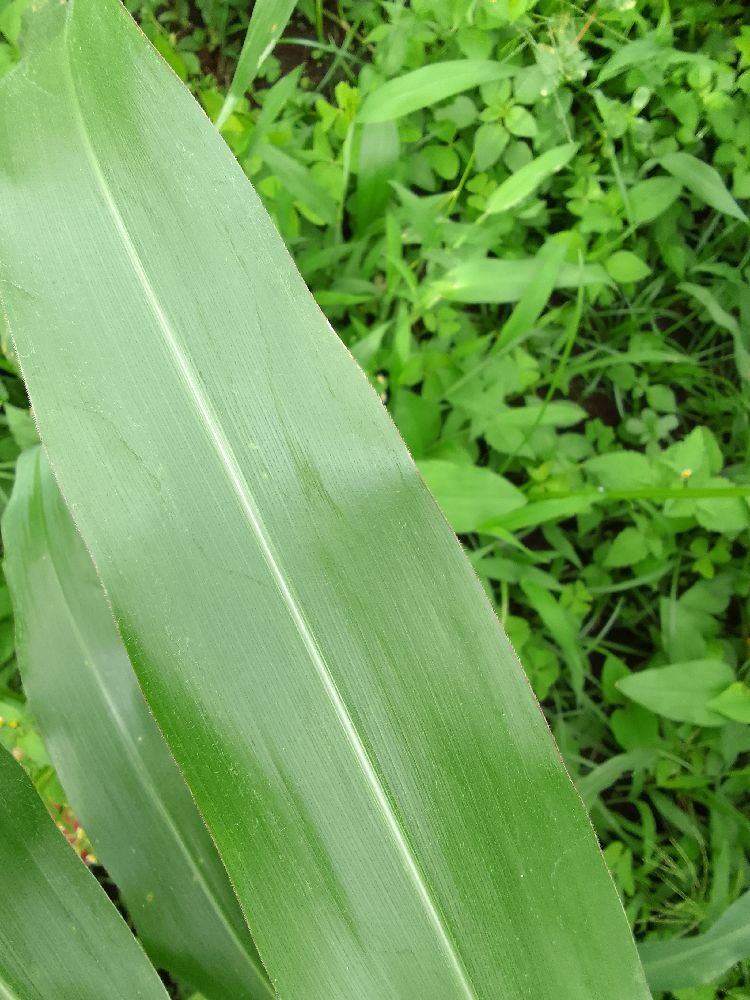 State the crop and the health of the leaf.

maize, healthy
